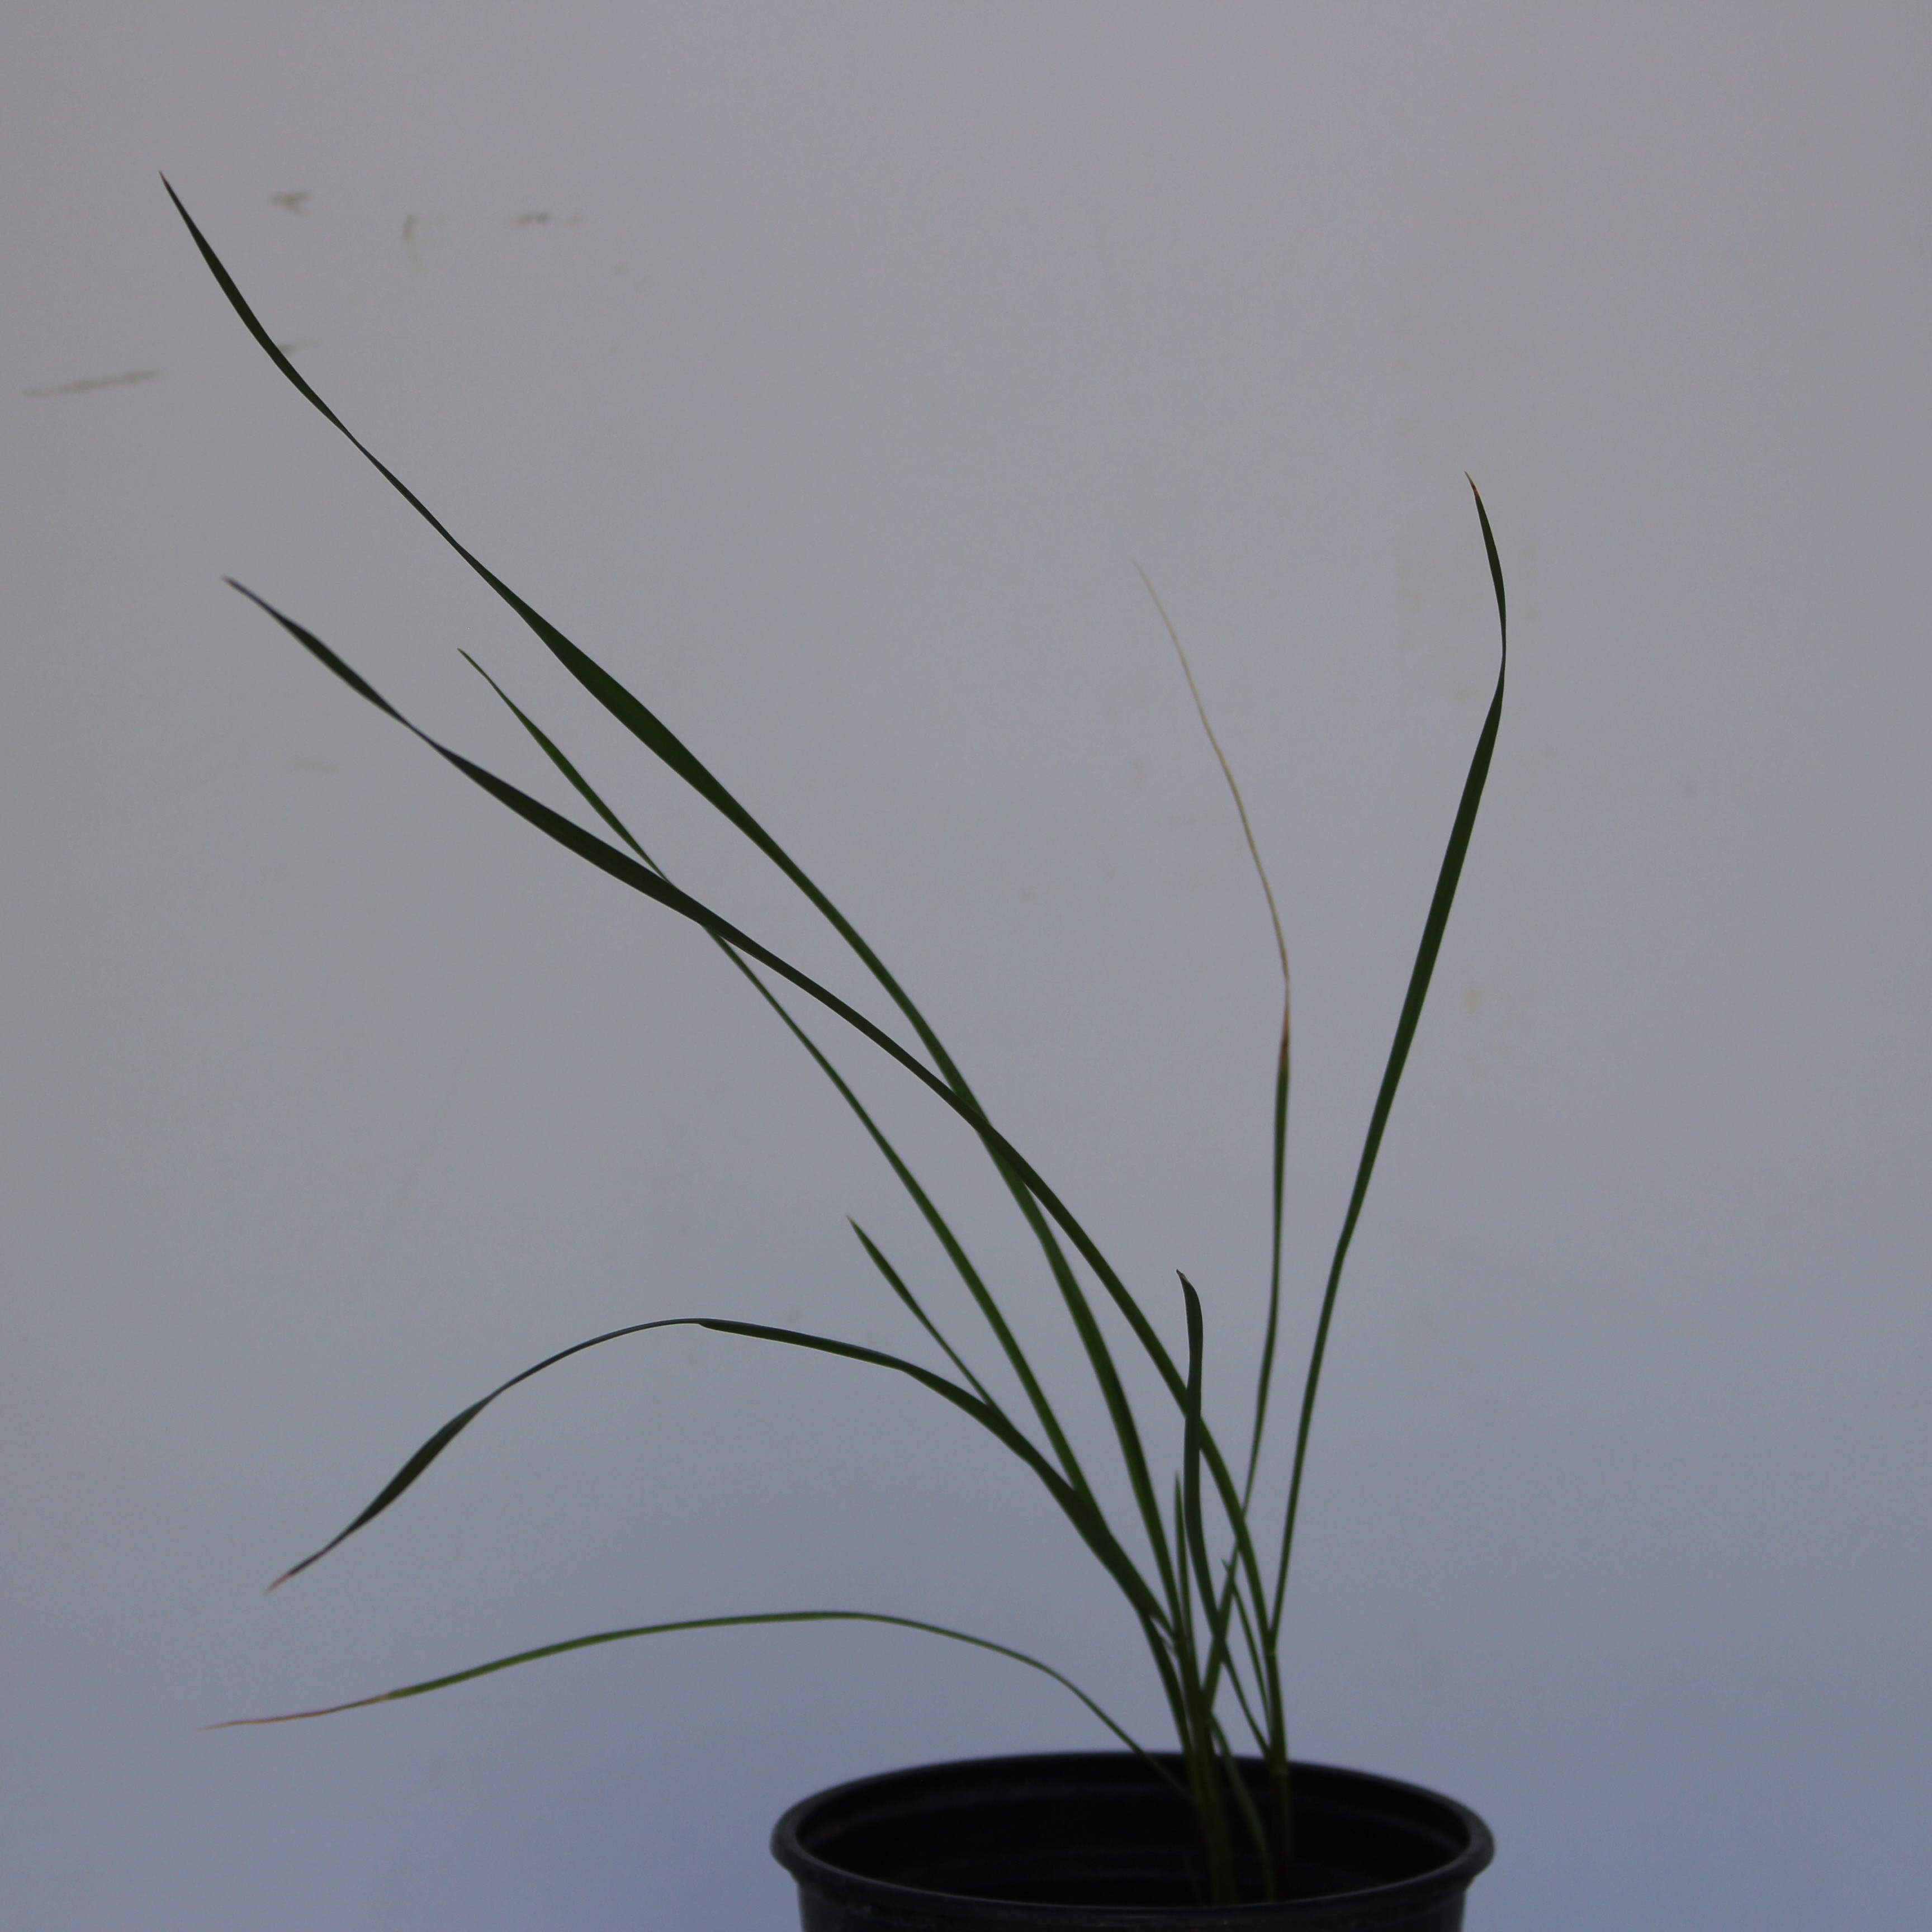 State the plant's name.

Lolium multiflorum
